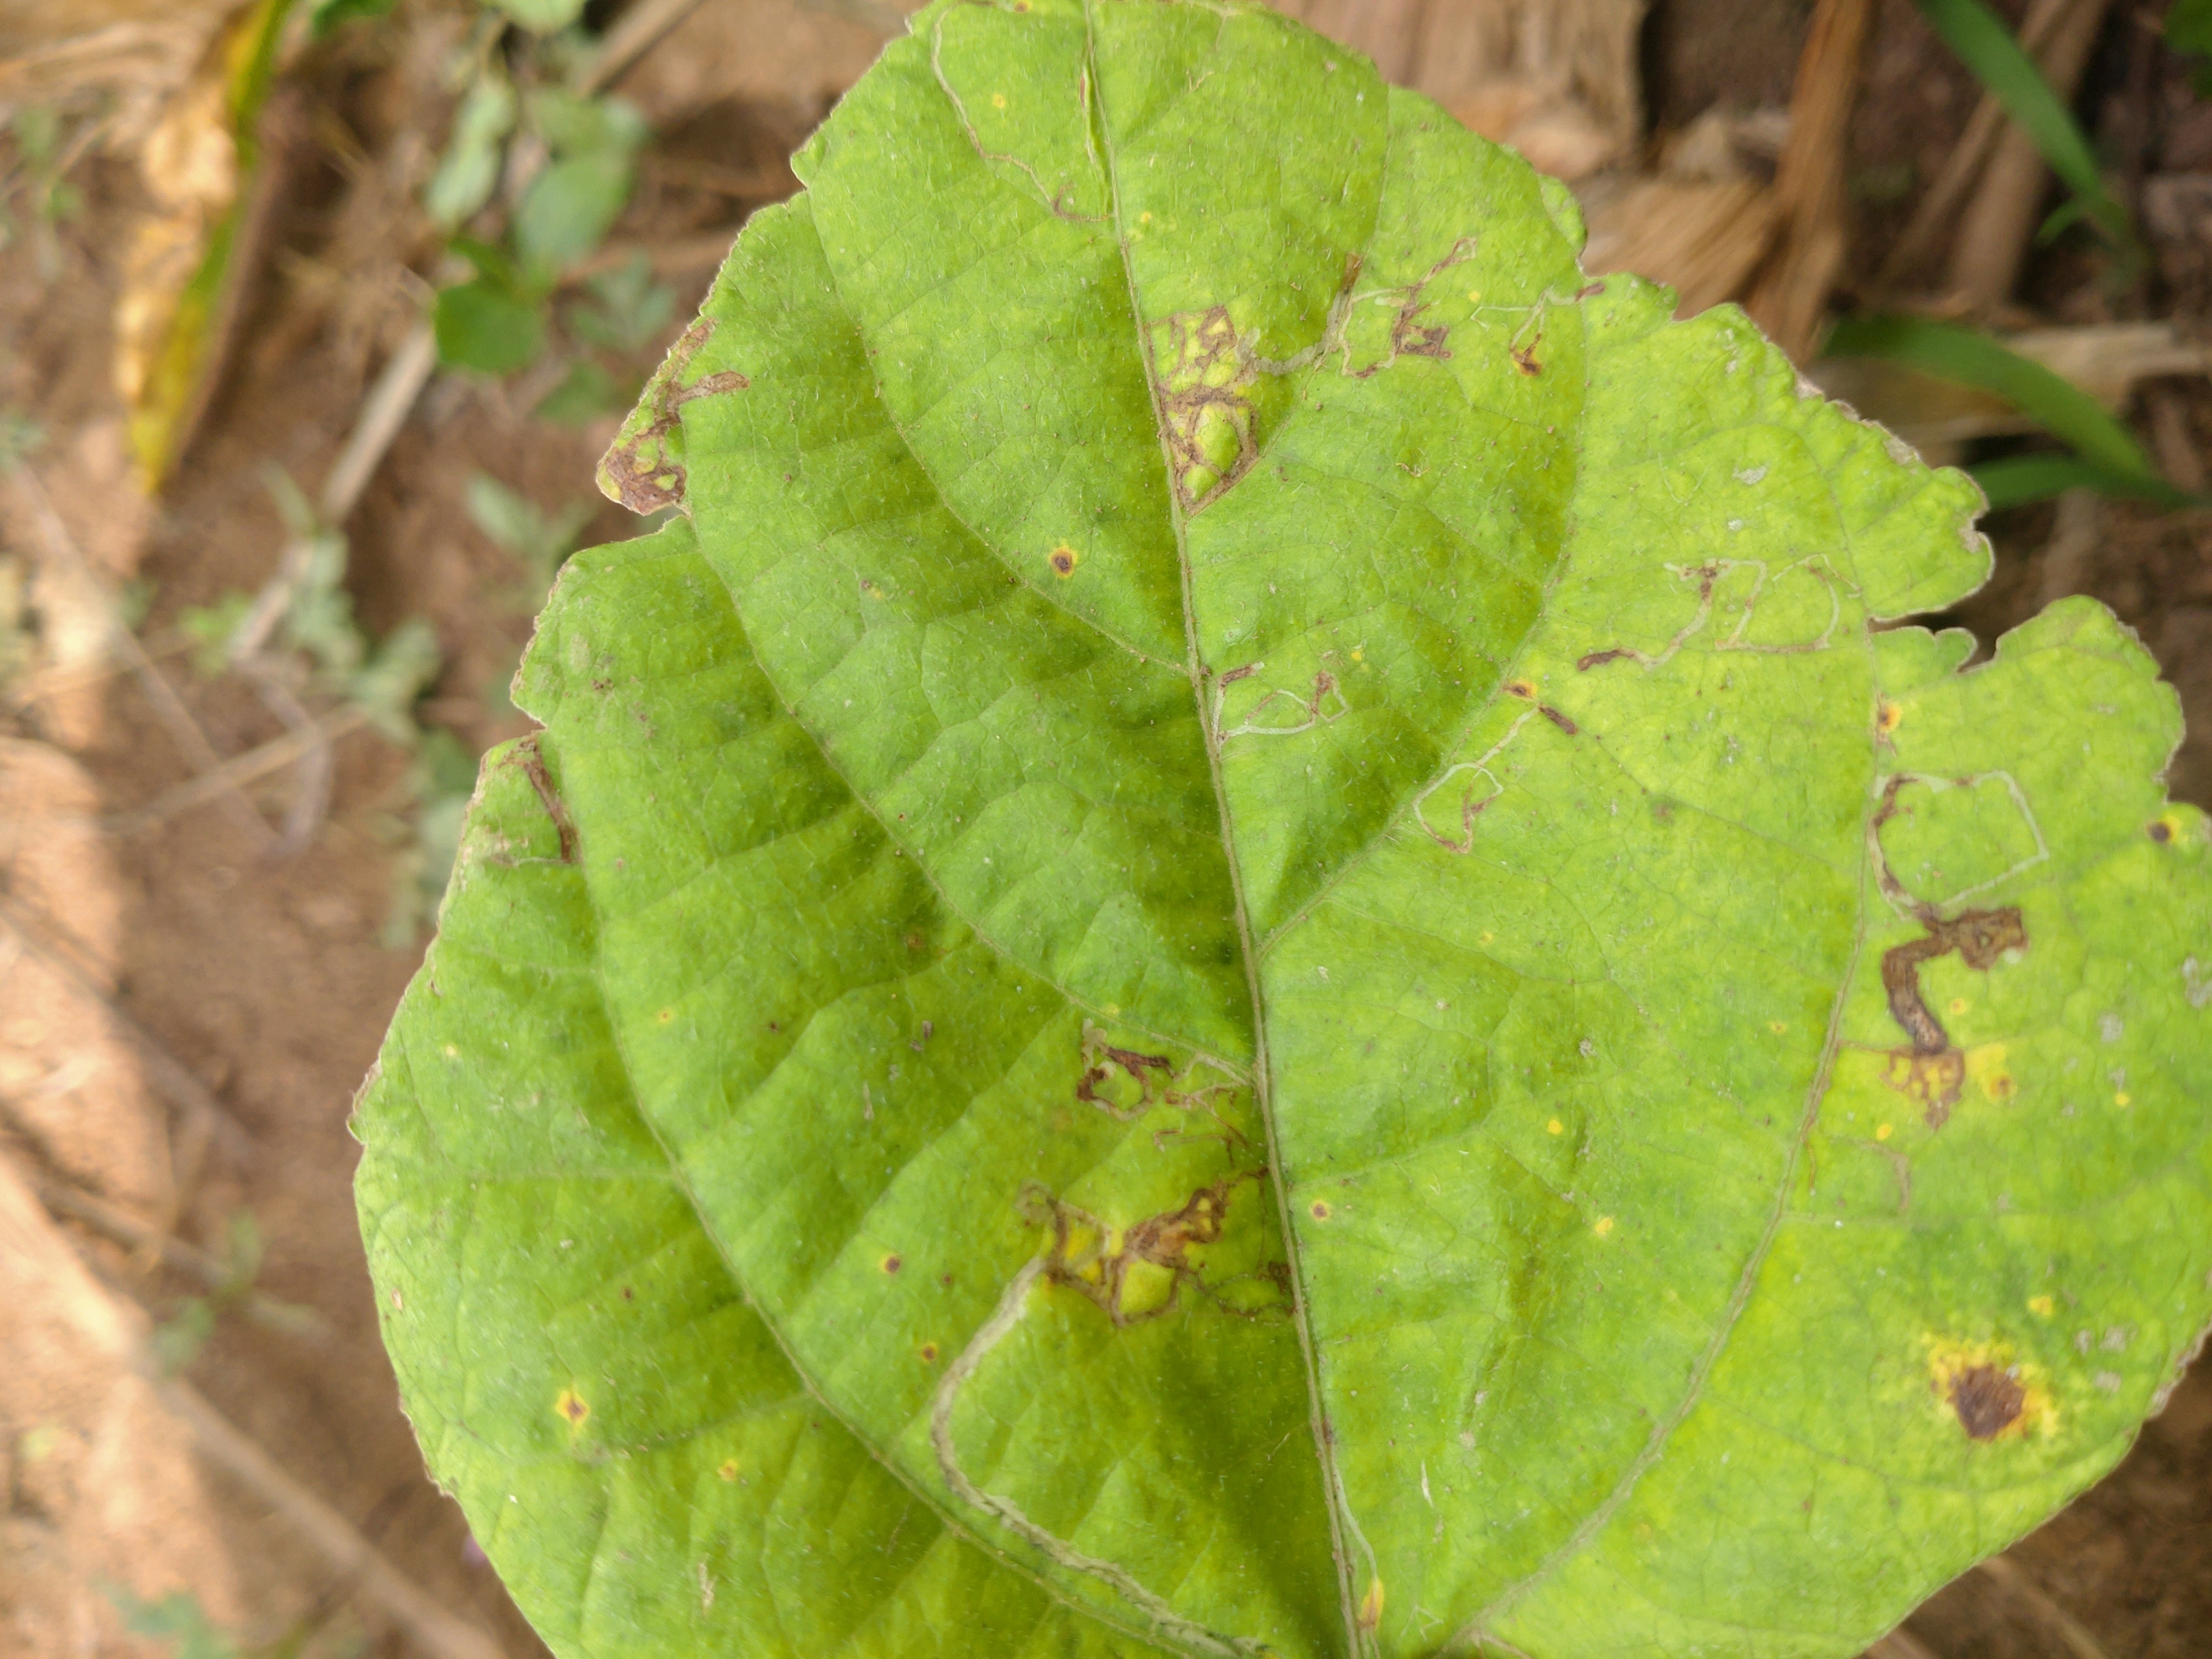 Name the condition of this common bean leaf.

rust
